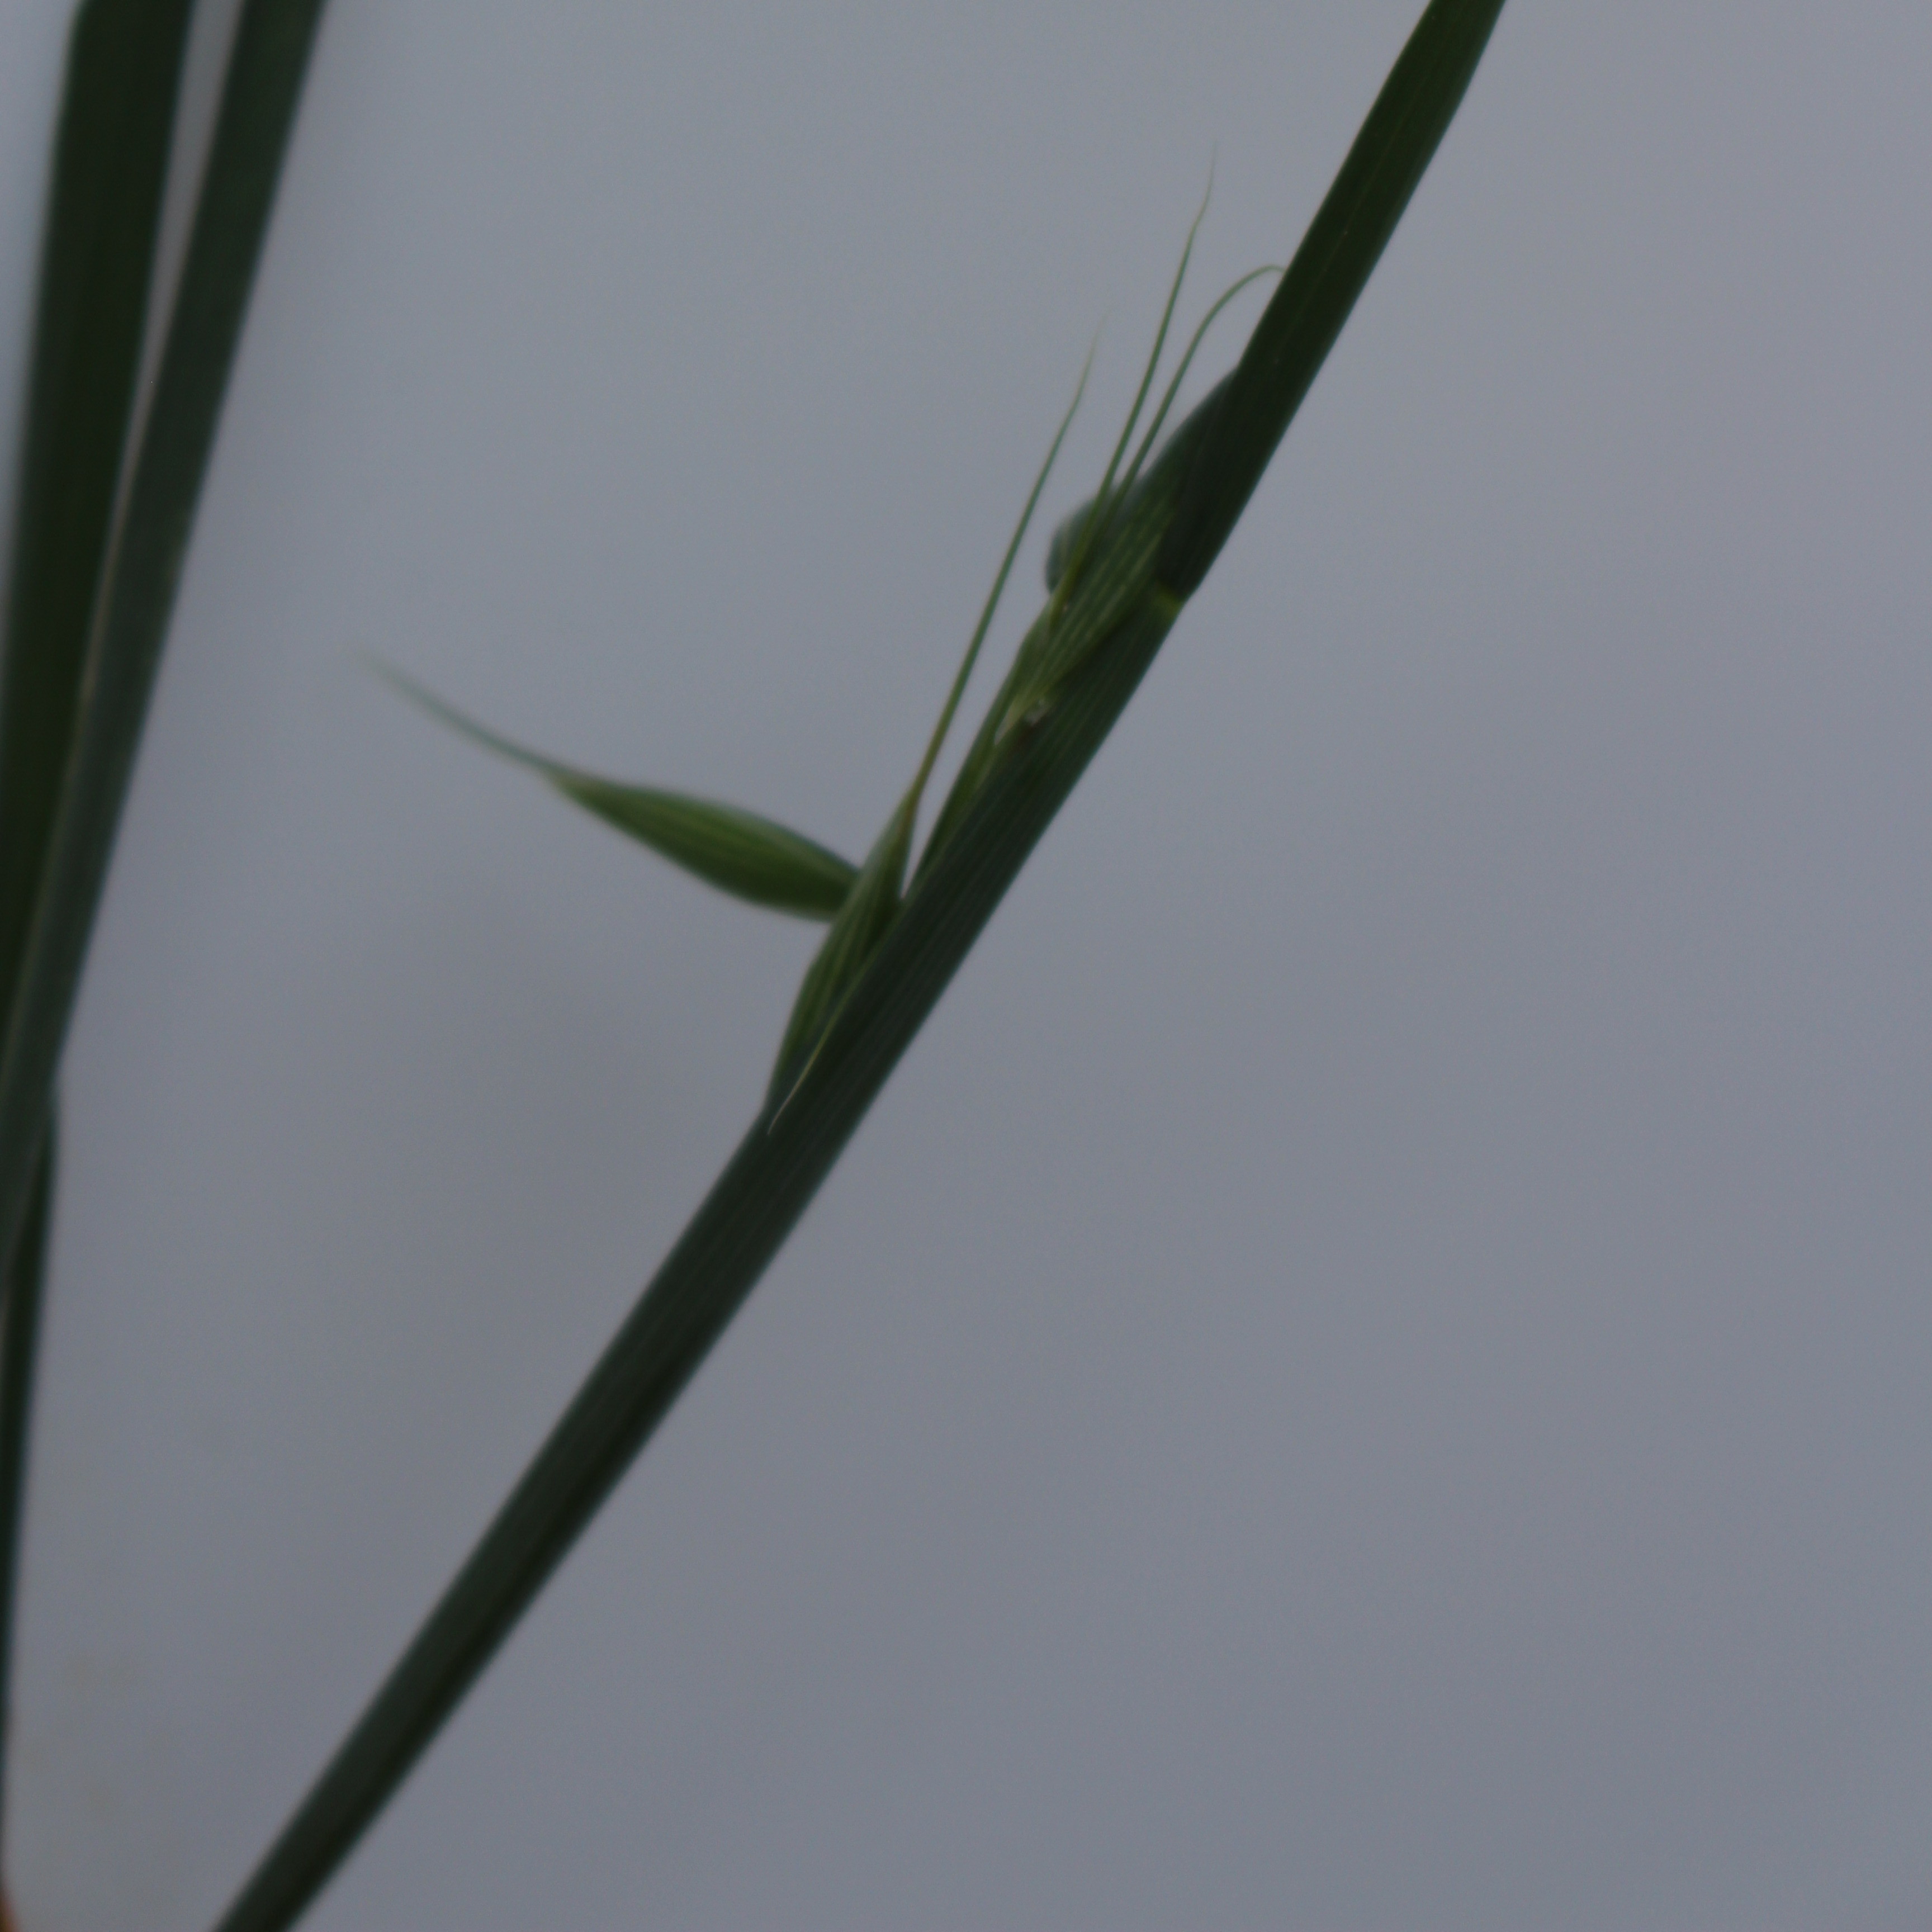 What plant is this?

Avena sterilis
